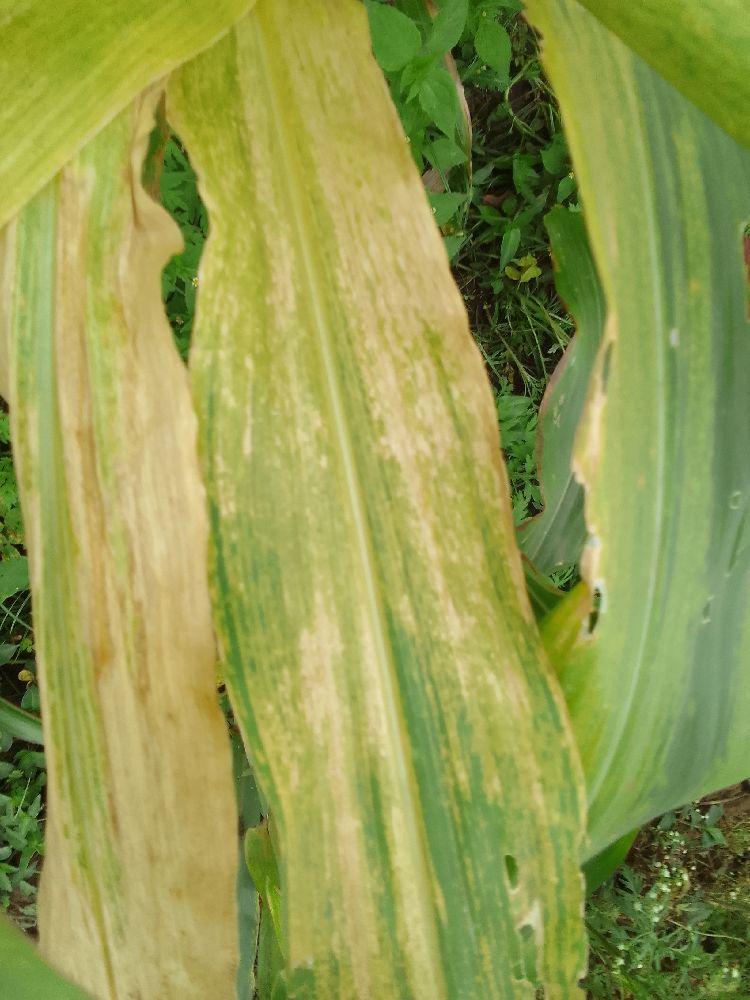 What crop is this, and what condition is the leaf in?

maize, maize lethal necrosis
